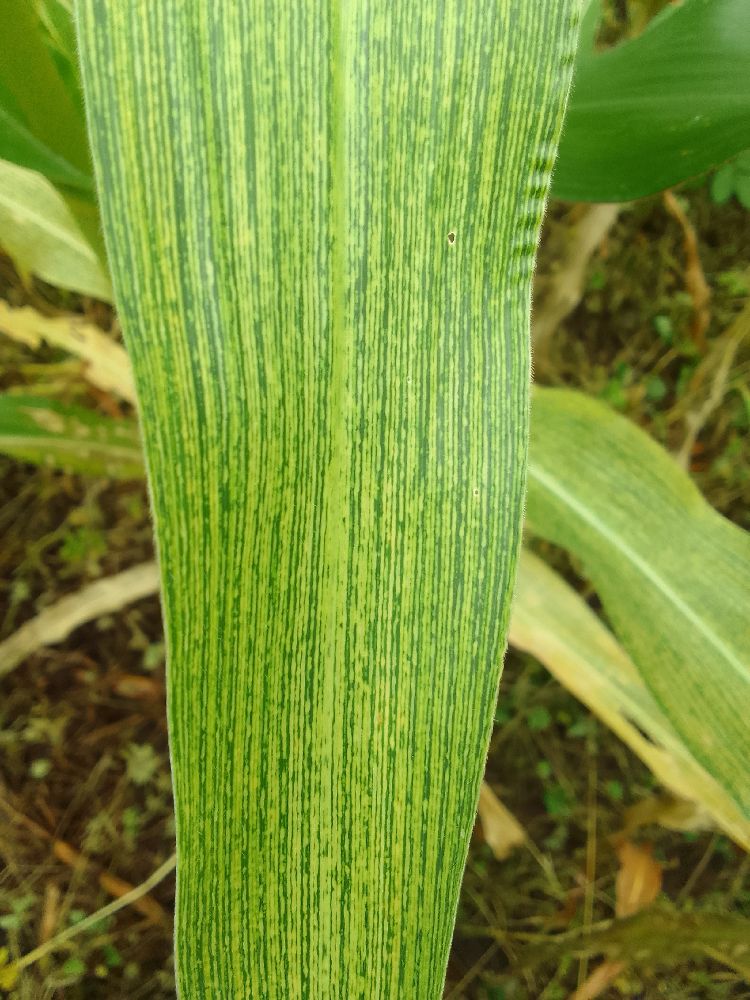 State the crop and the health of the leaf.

maize, maize streak virus
